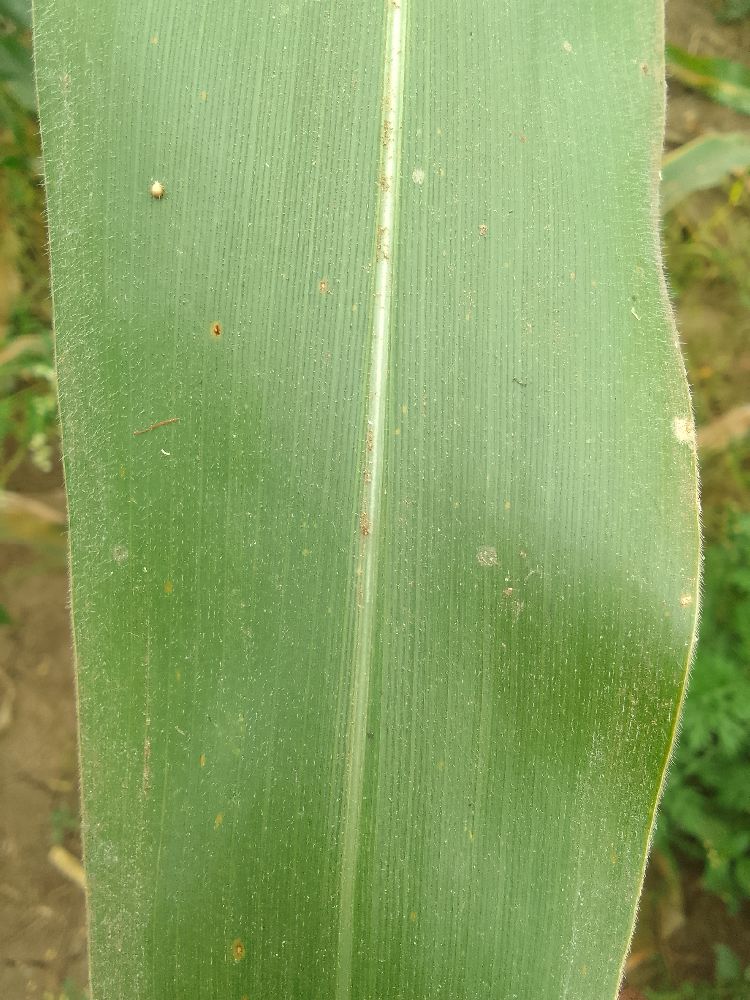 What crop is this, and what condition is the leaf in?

maize, healthy
